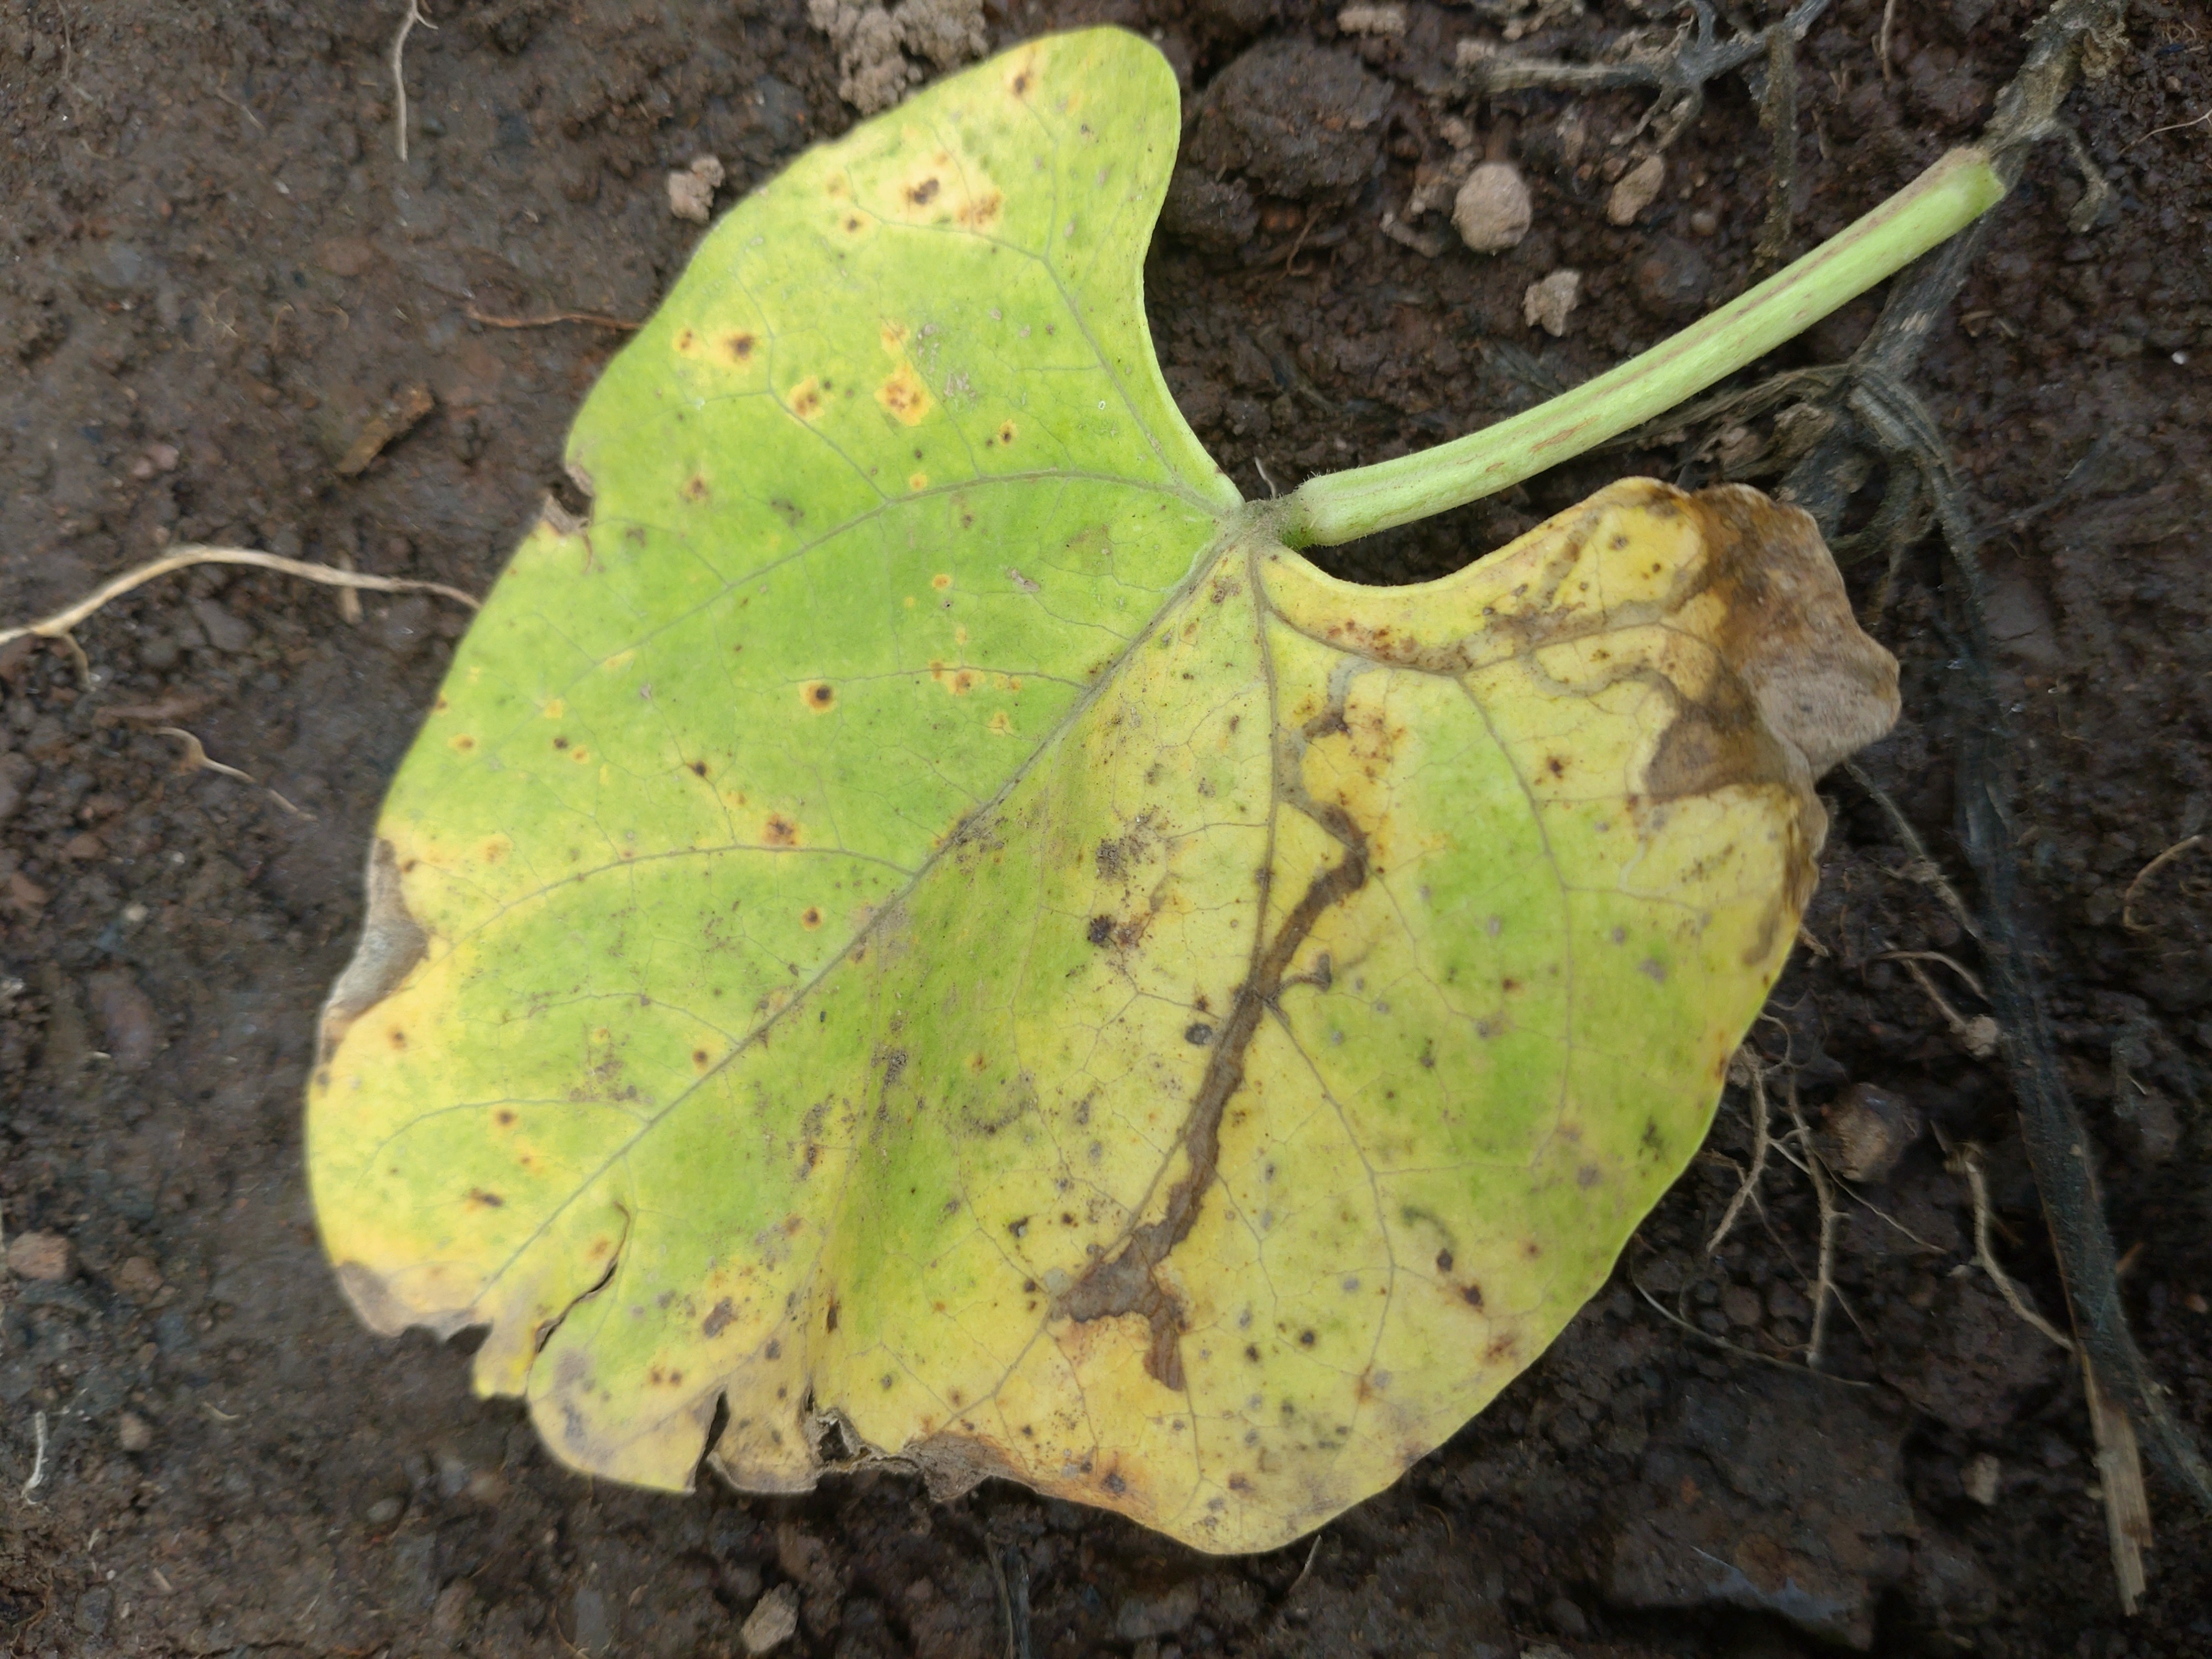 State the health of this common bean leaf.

rust
